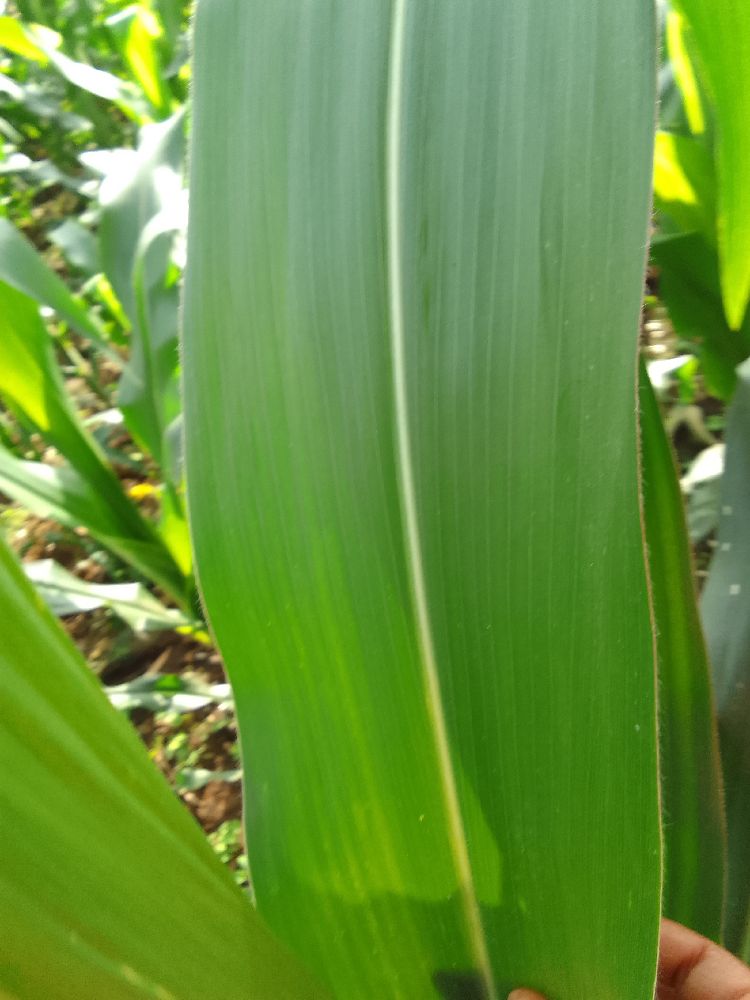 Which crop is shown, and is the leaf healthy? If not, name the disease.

maize, healthy
